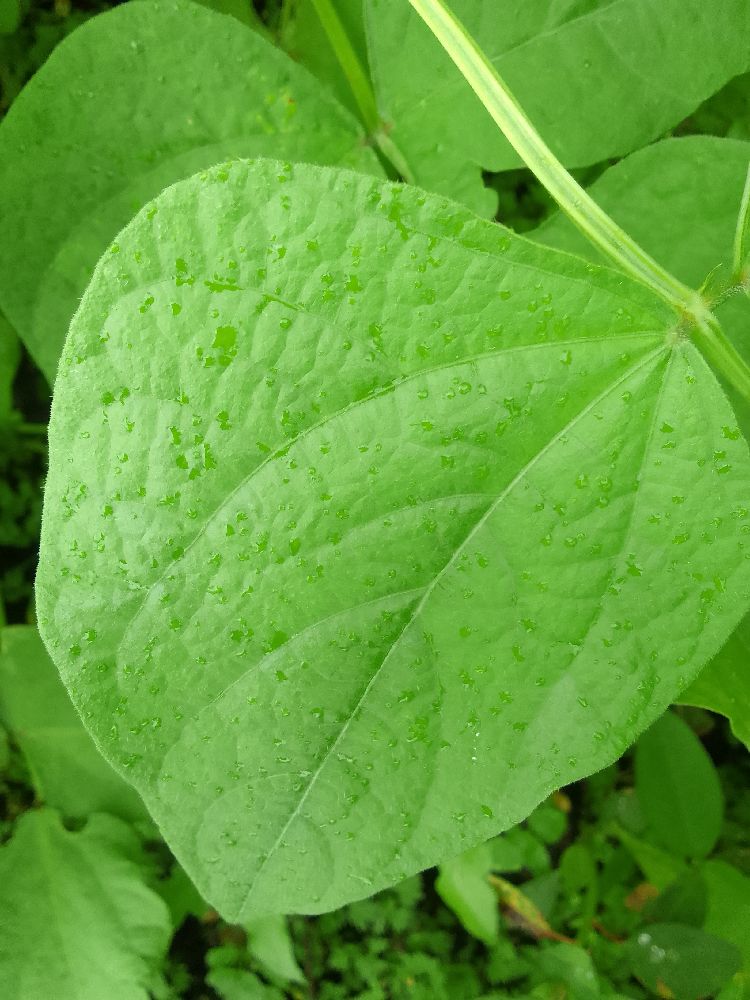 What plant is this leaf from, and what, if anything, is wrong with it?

common bean, healthy
